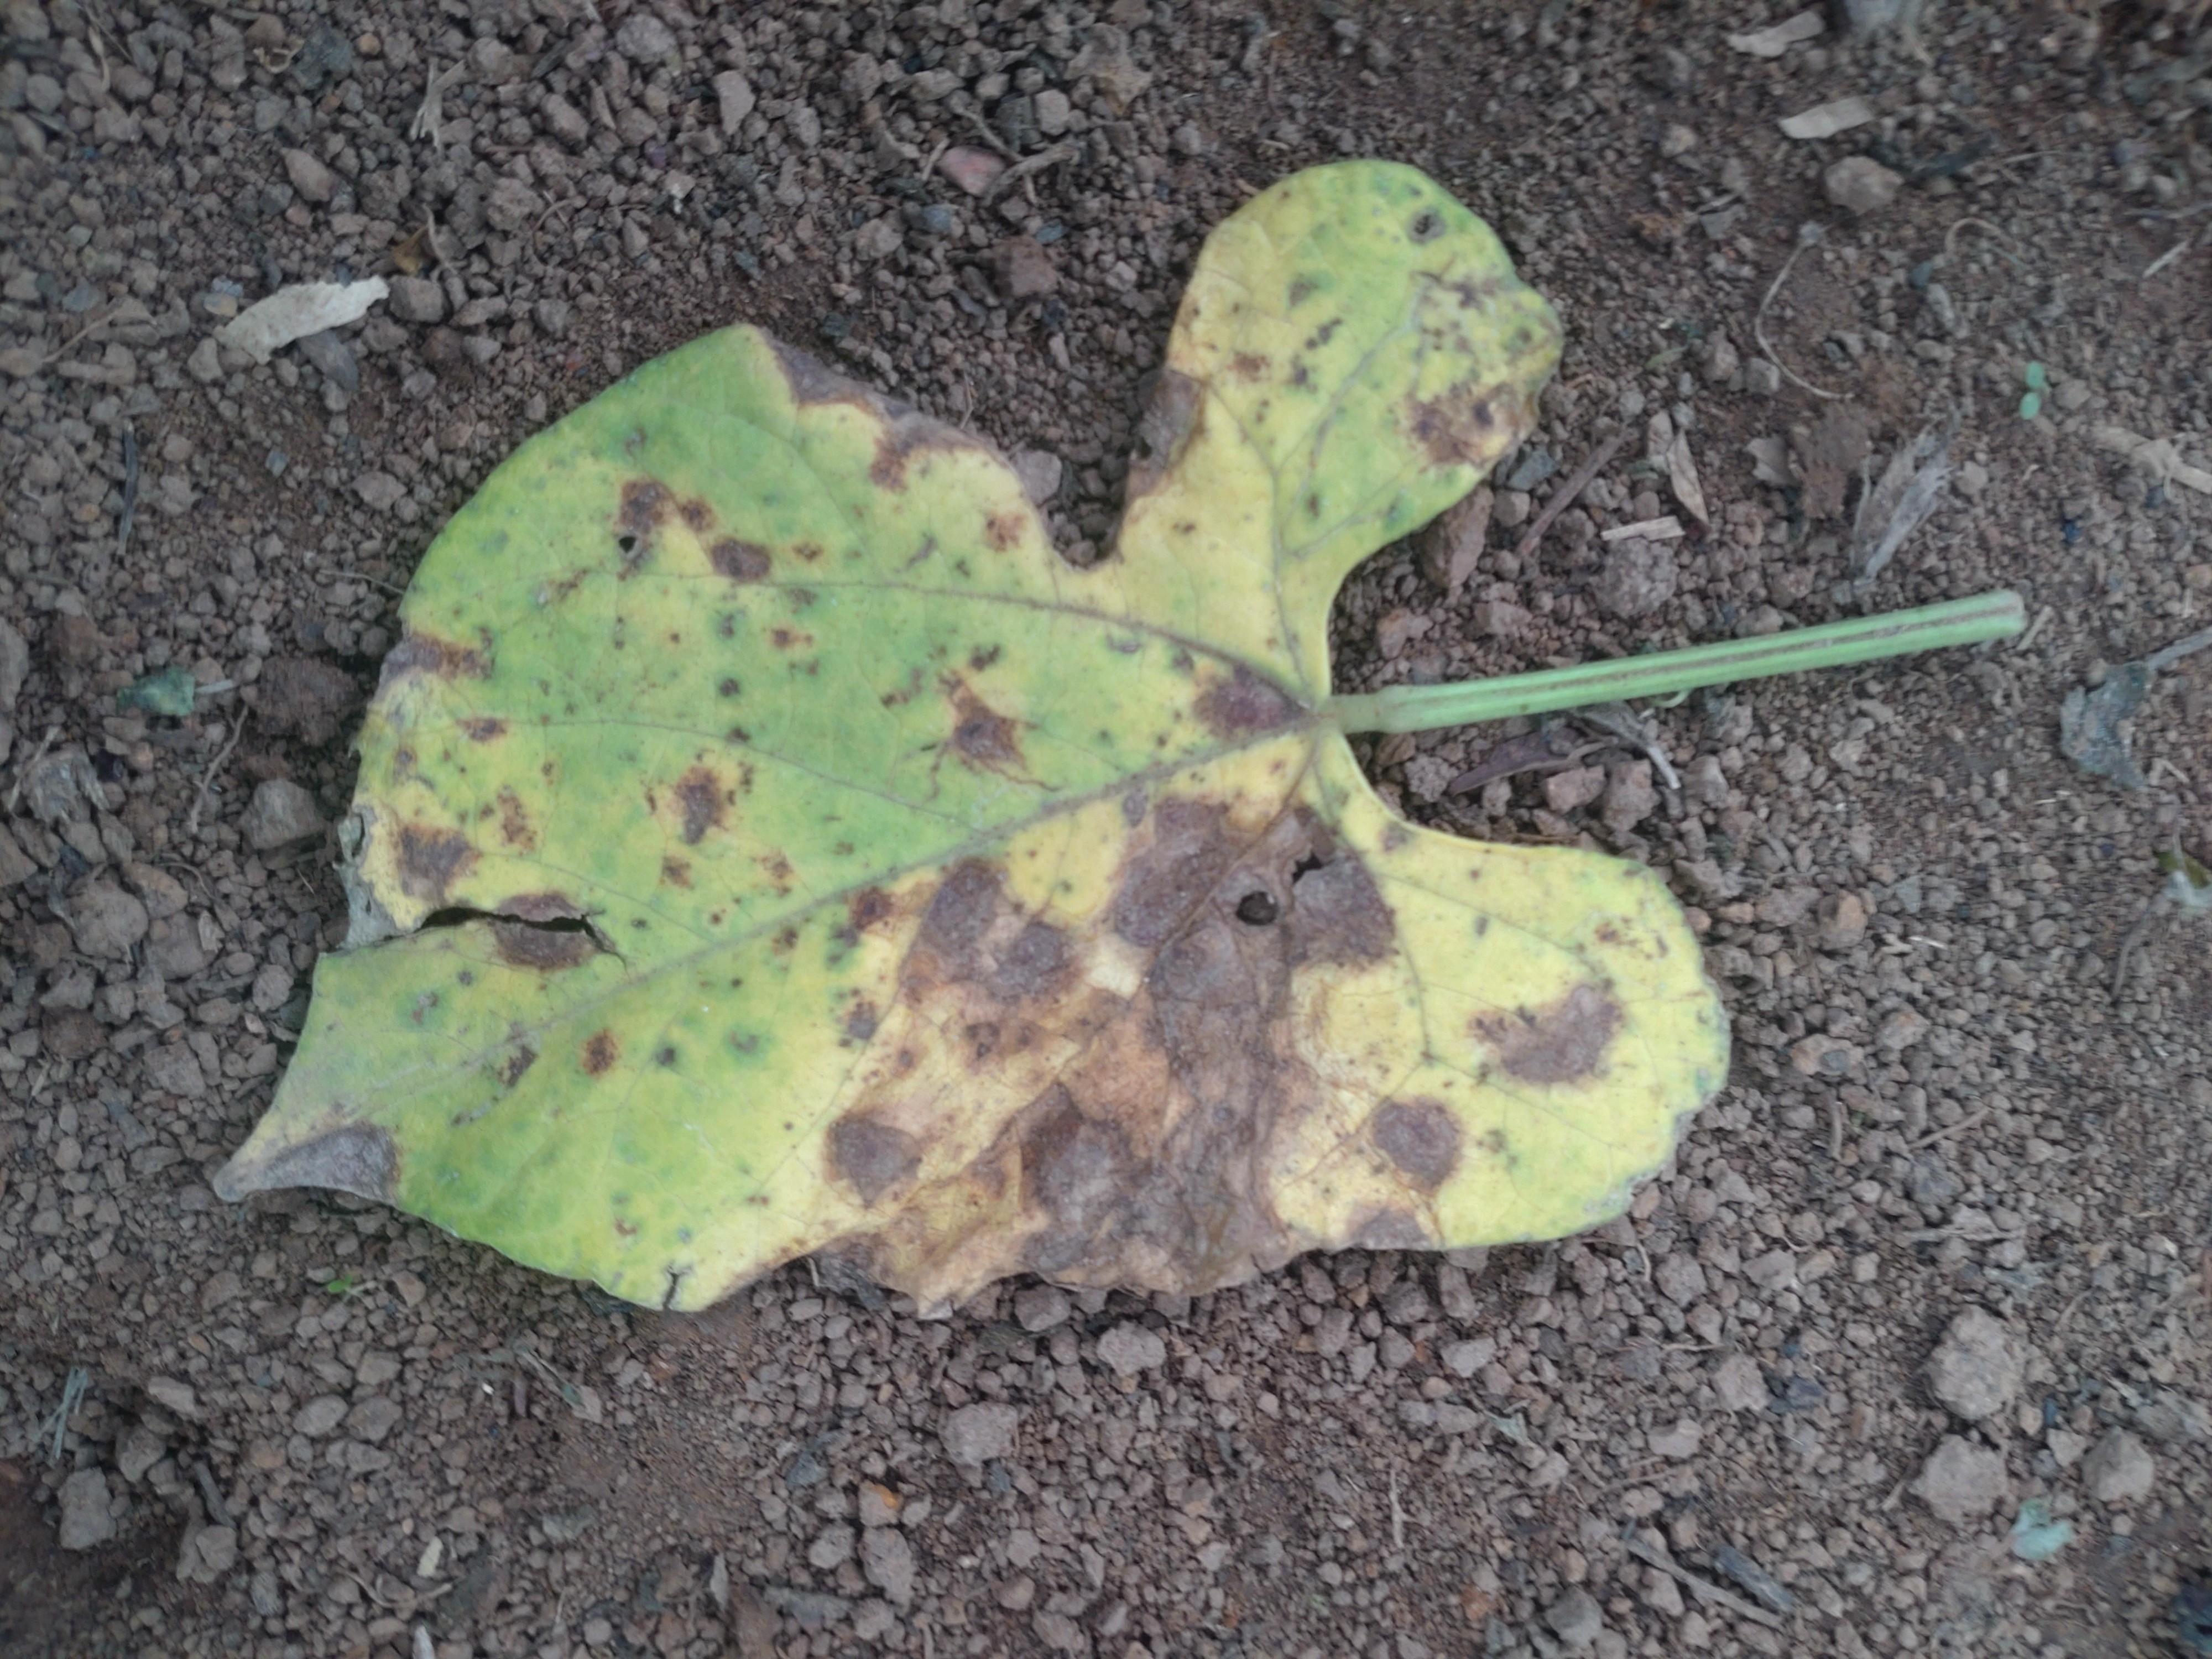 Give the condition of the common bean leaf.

anthracnose
